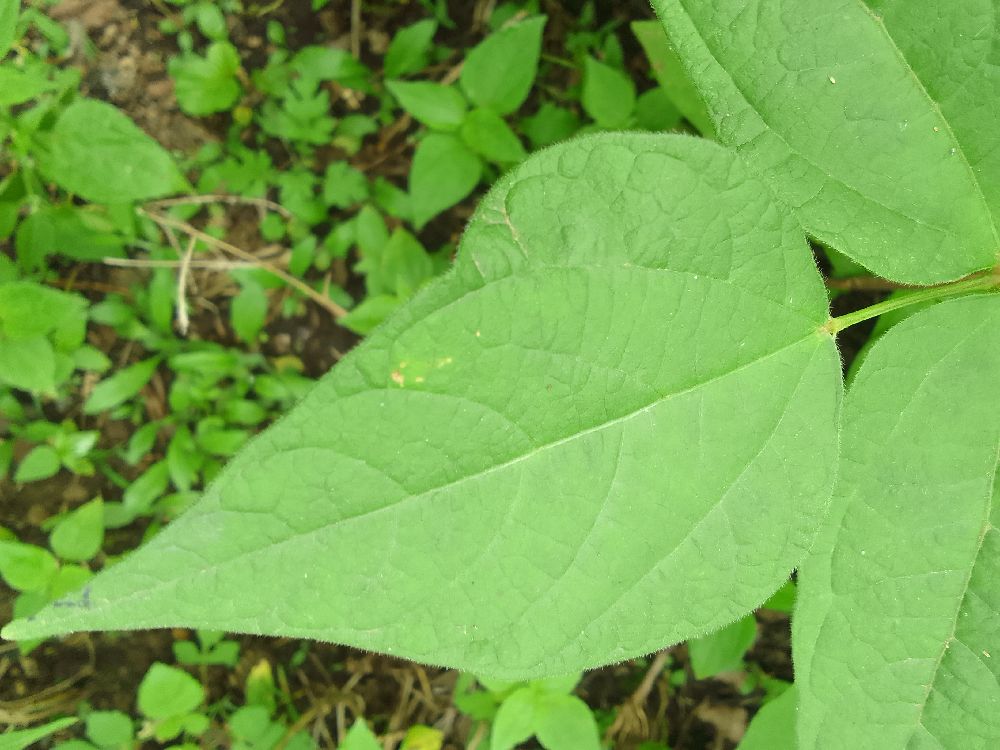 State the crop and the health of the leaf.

common bean, healthy
